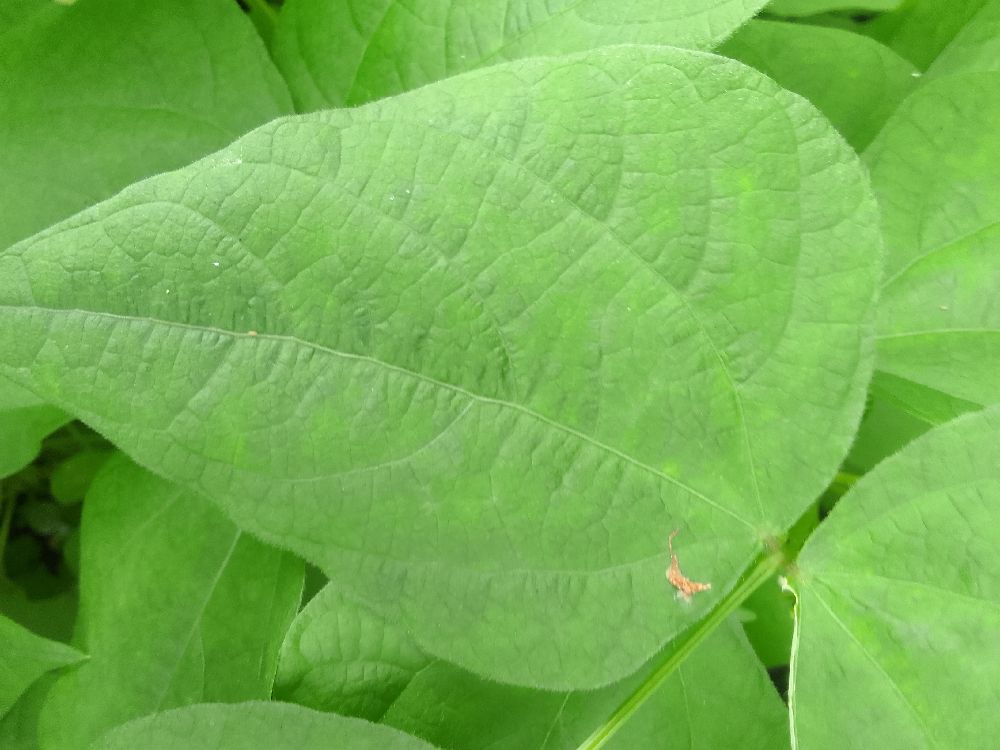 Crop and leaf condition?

common bean, healthy
